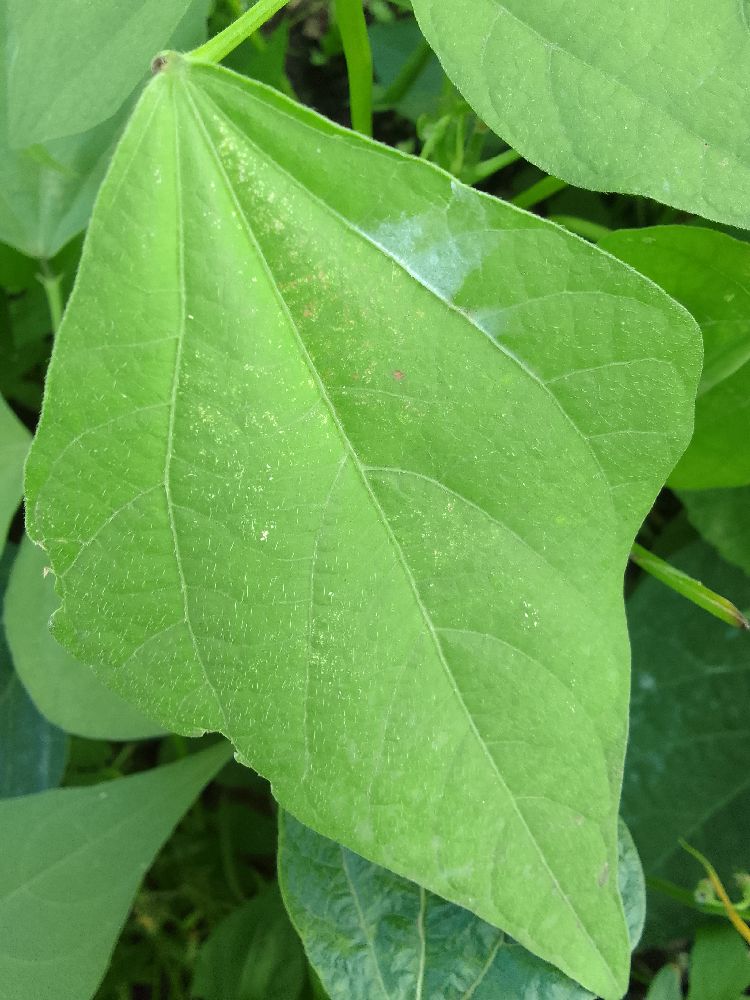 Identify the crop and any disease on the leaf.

common bean, healthy
